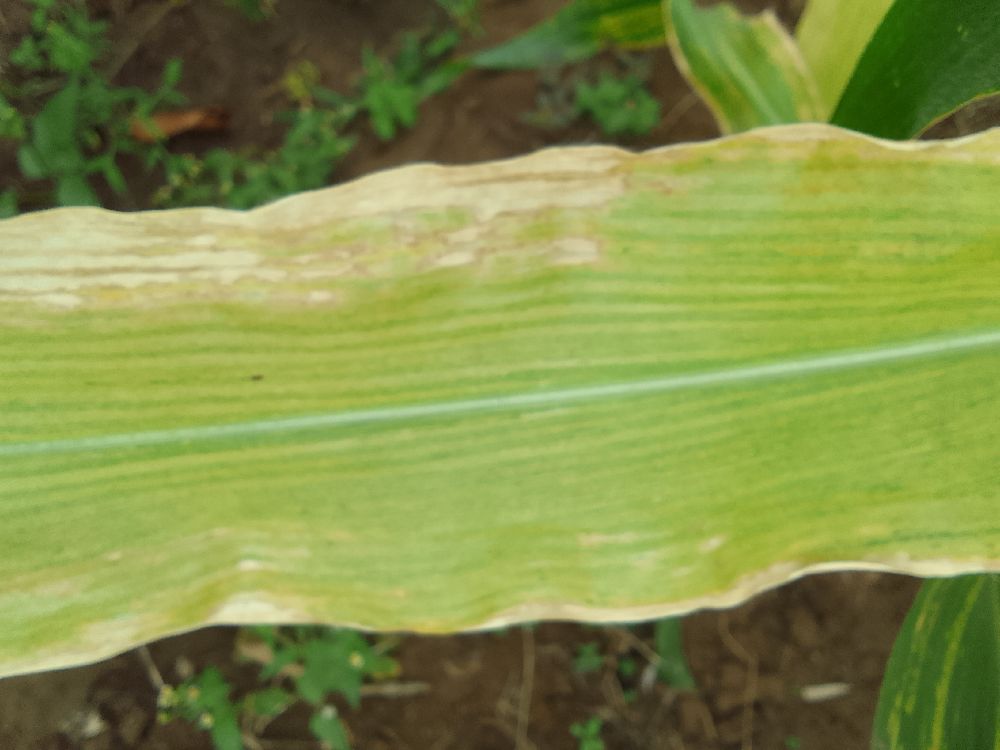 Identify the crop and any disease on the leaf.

maize, maize lethal necrosis
